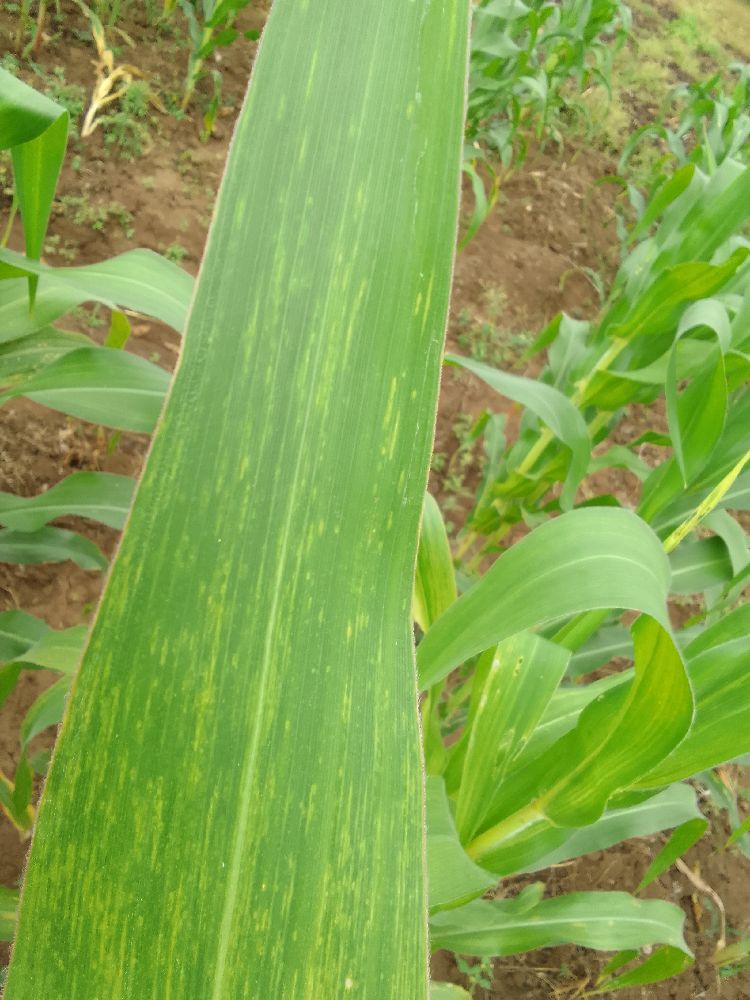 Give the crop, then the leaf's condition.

maize, maize lethal necrosis
